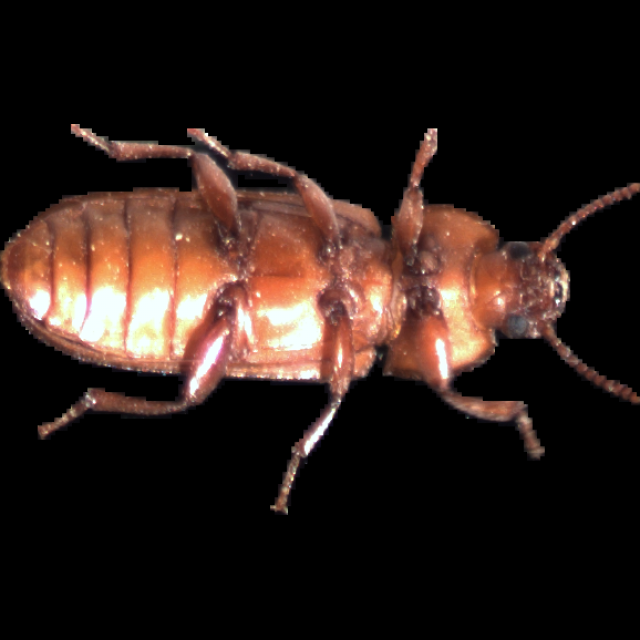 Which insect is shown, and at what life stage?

mealworm beetle
